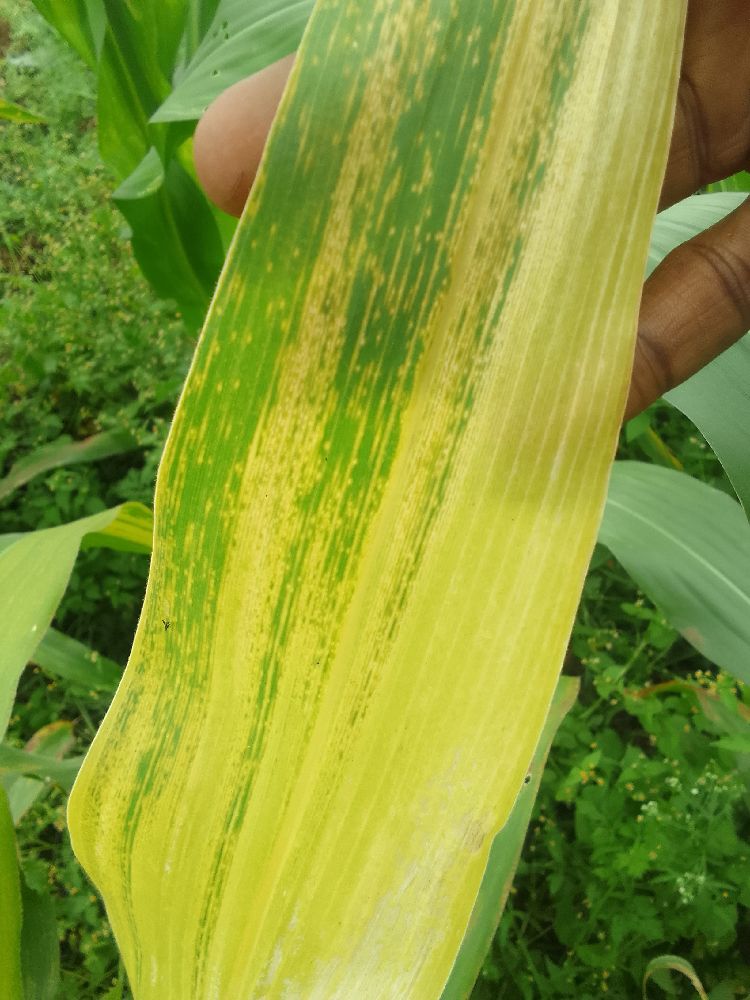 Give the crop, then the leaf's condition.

maize, maize lethal necrosis
